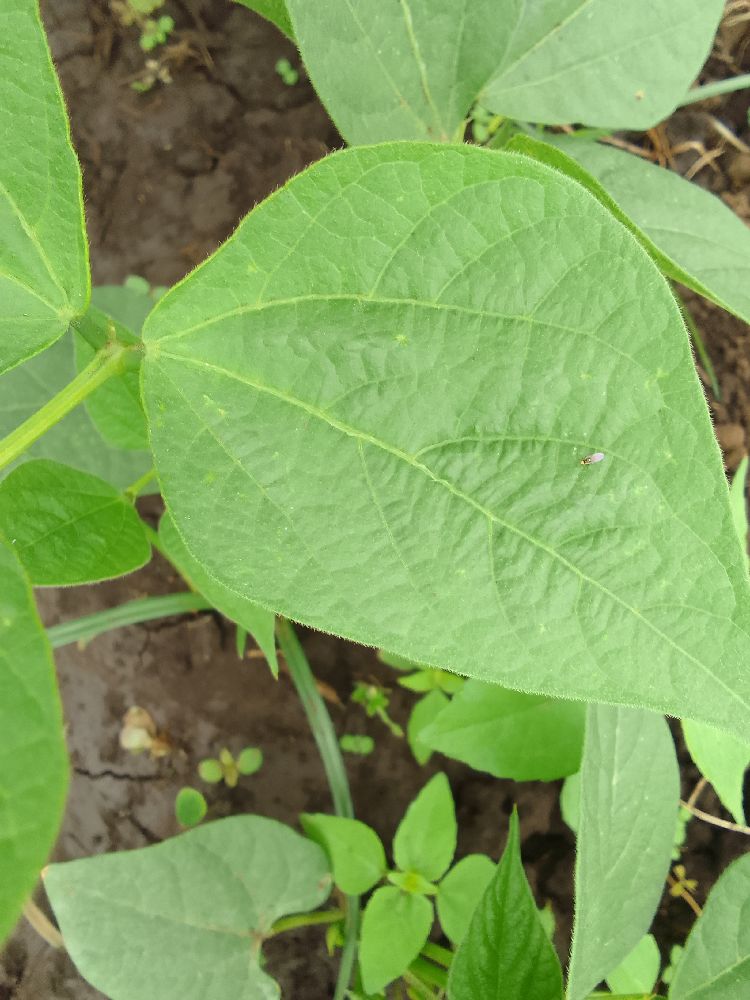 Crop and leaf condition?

common bean, healthy
